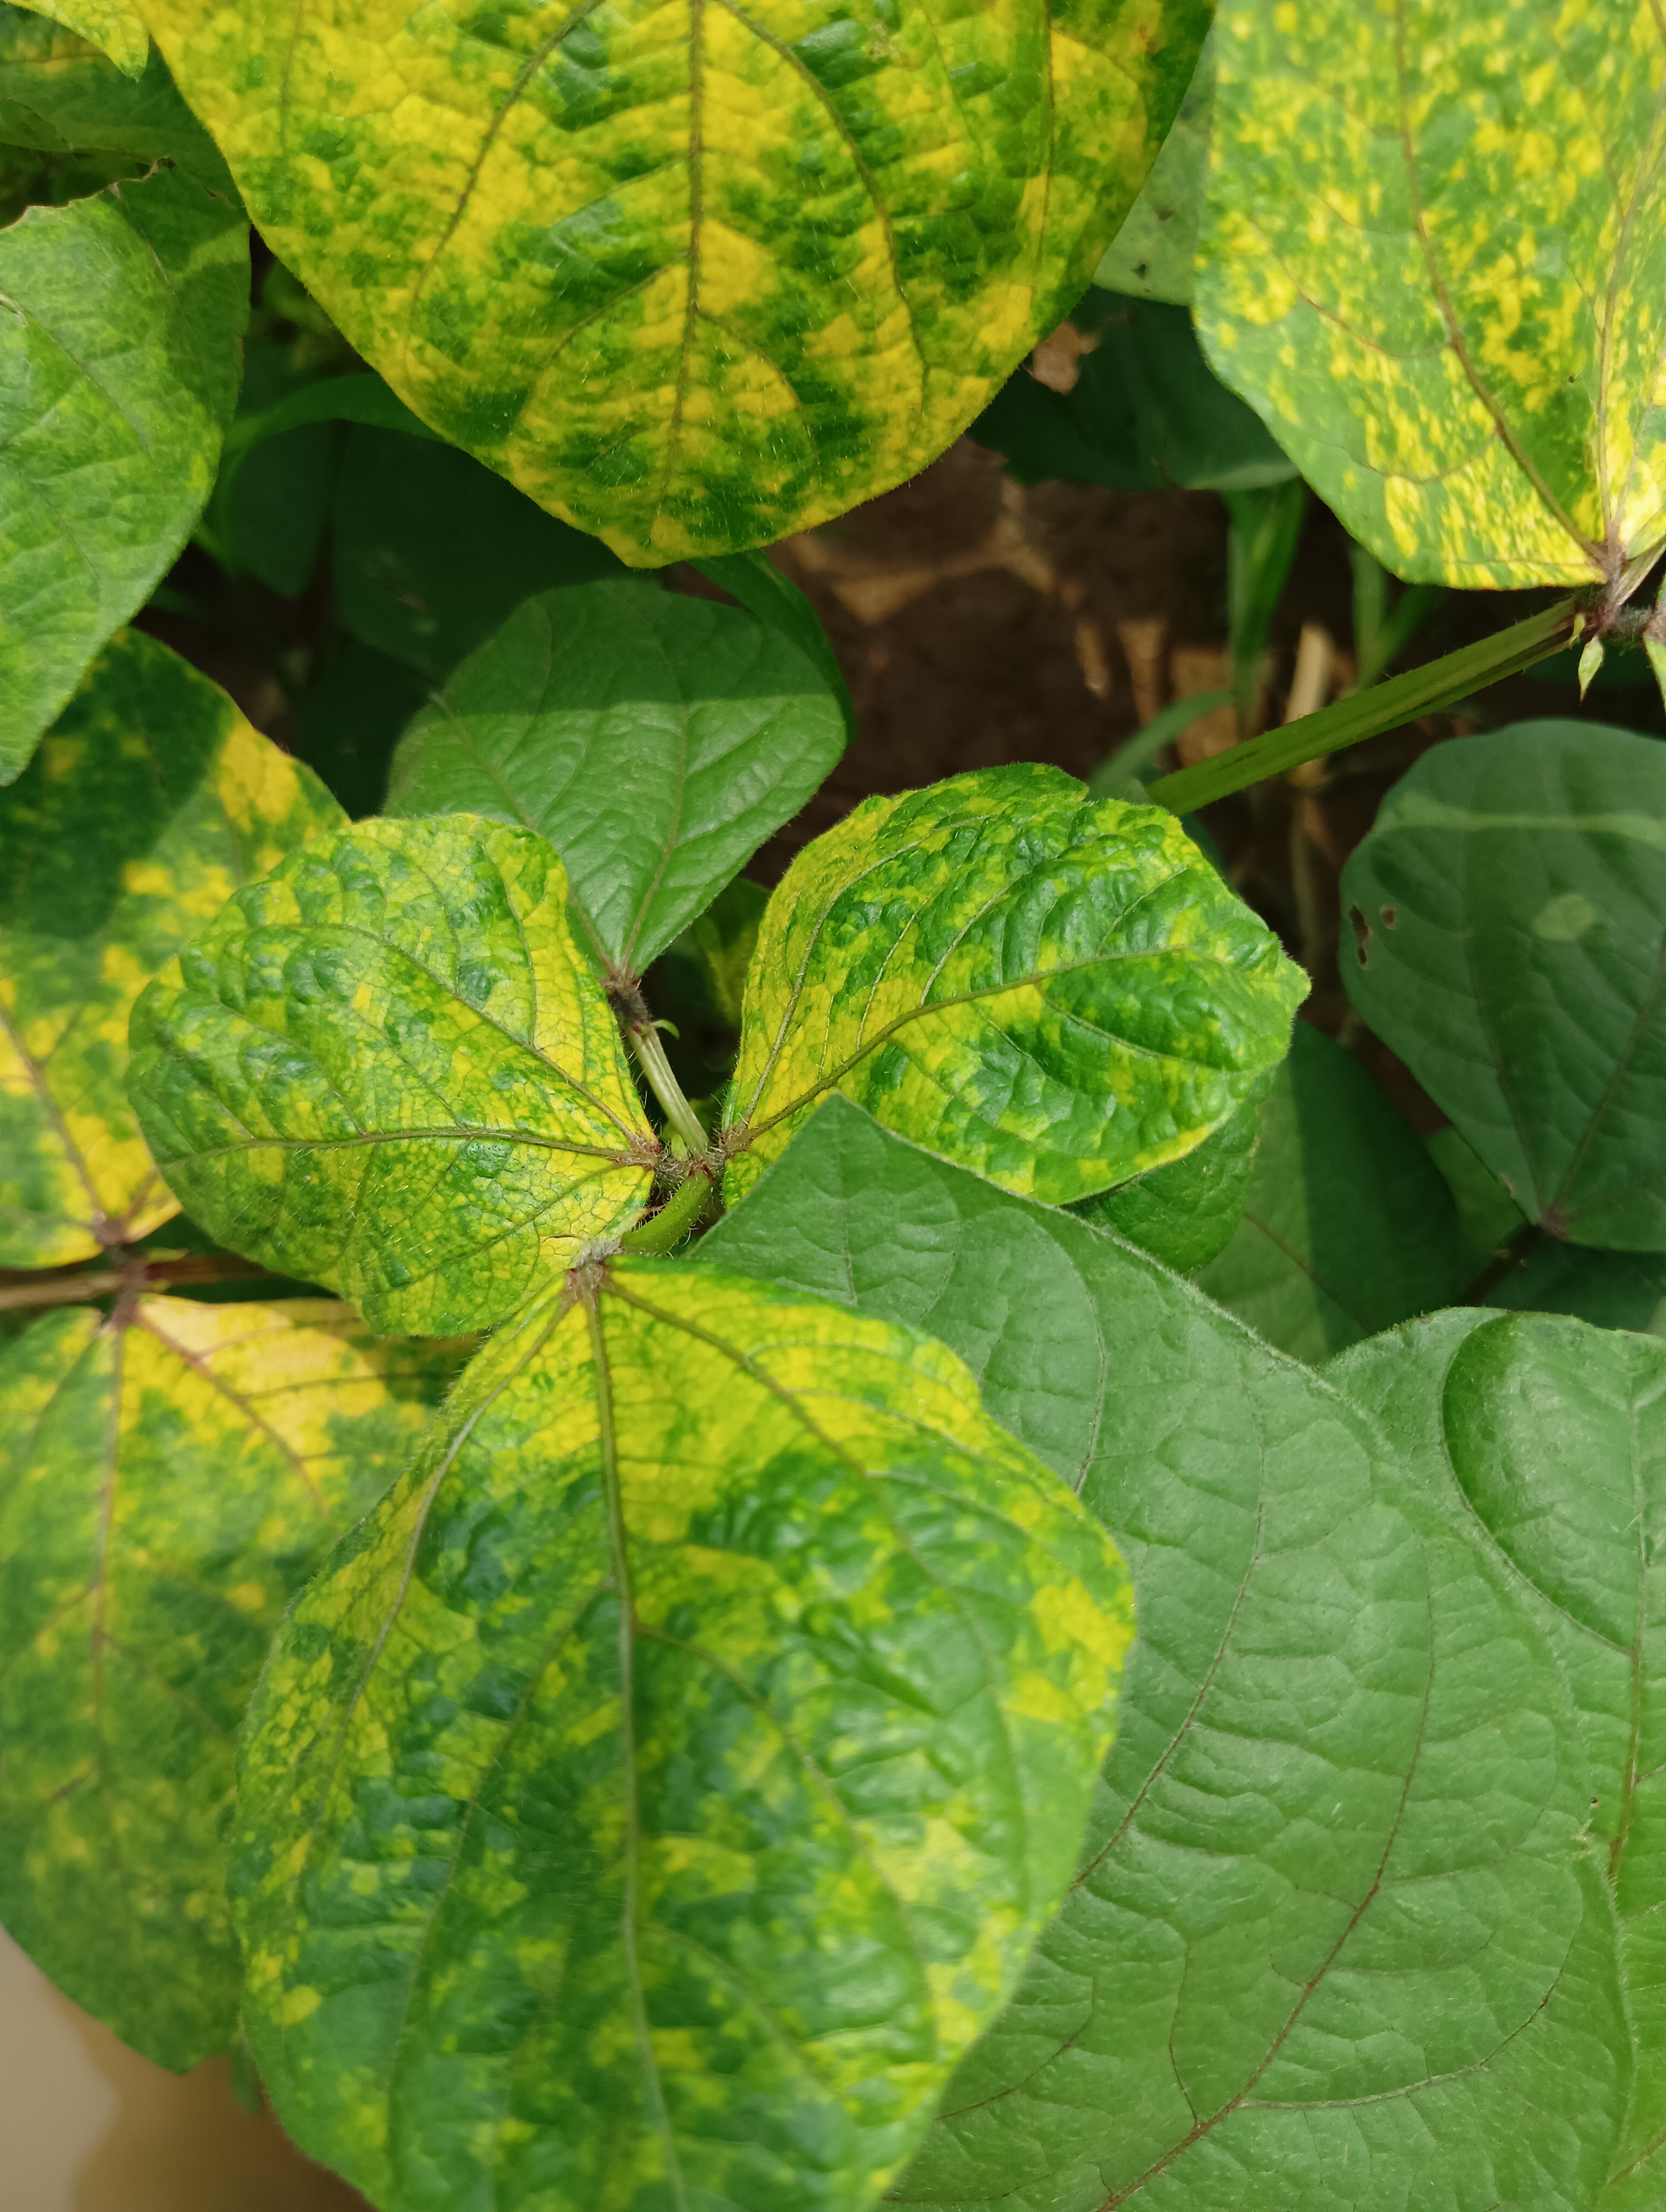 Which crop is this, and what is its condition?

mungbean, yellow mosaic
